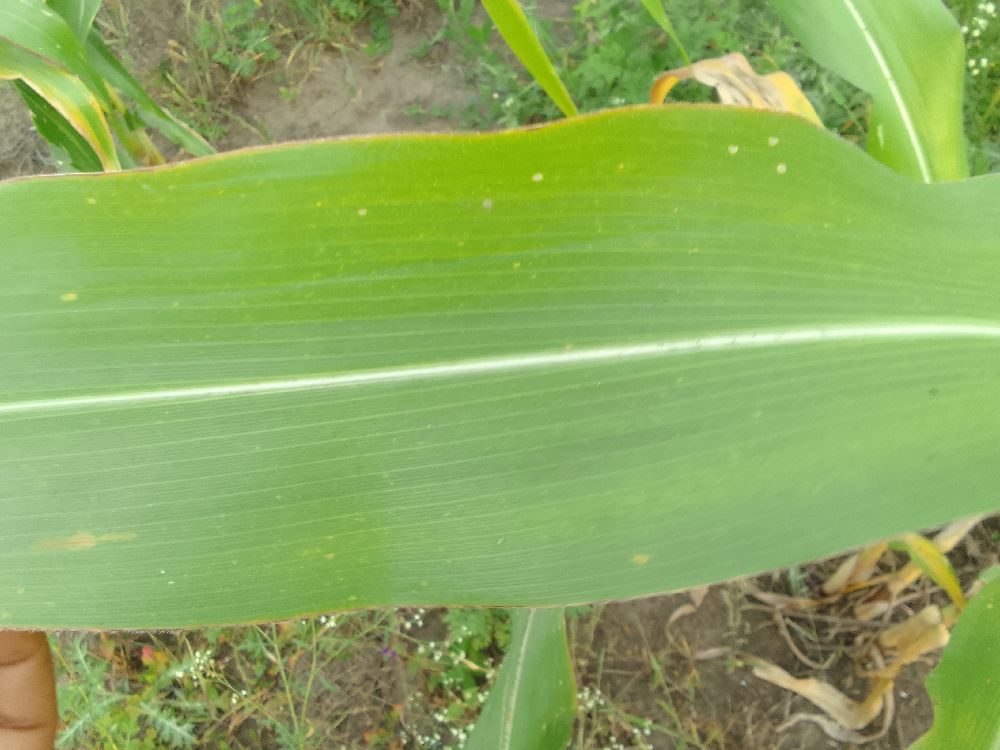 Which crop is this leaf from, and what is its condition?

maize, healthy
